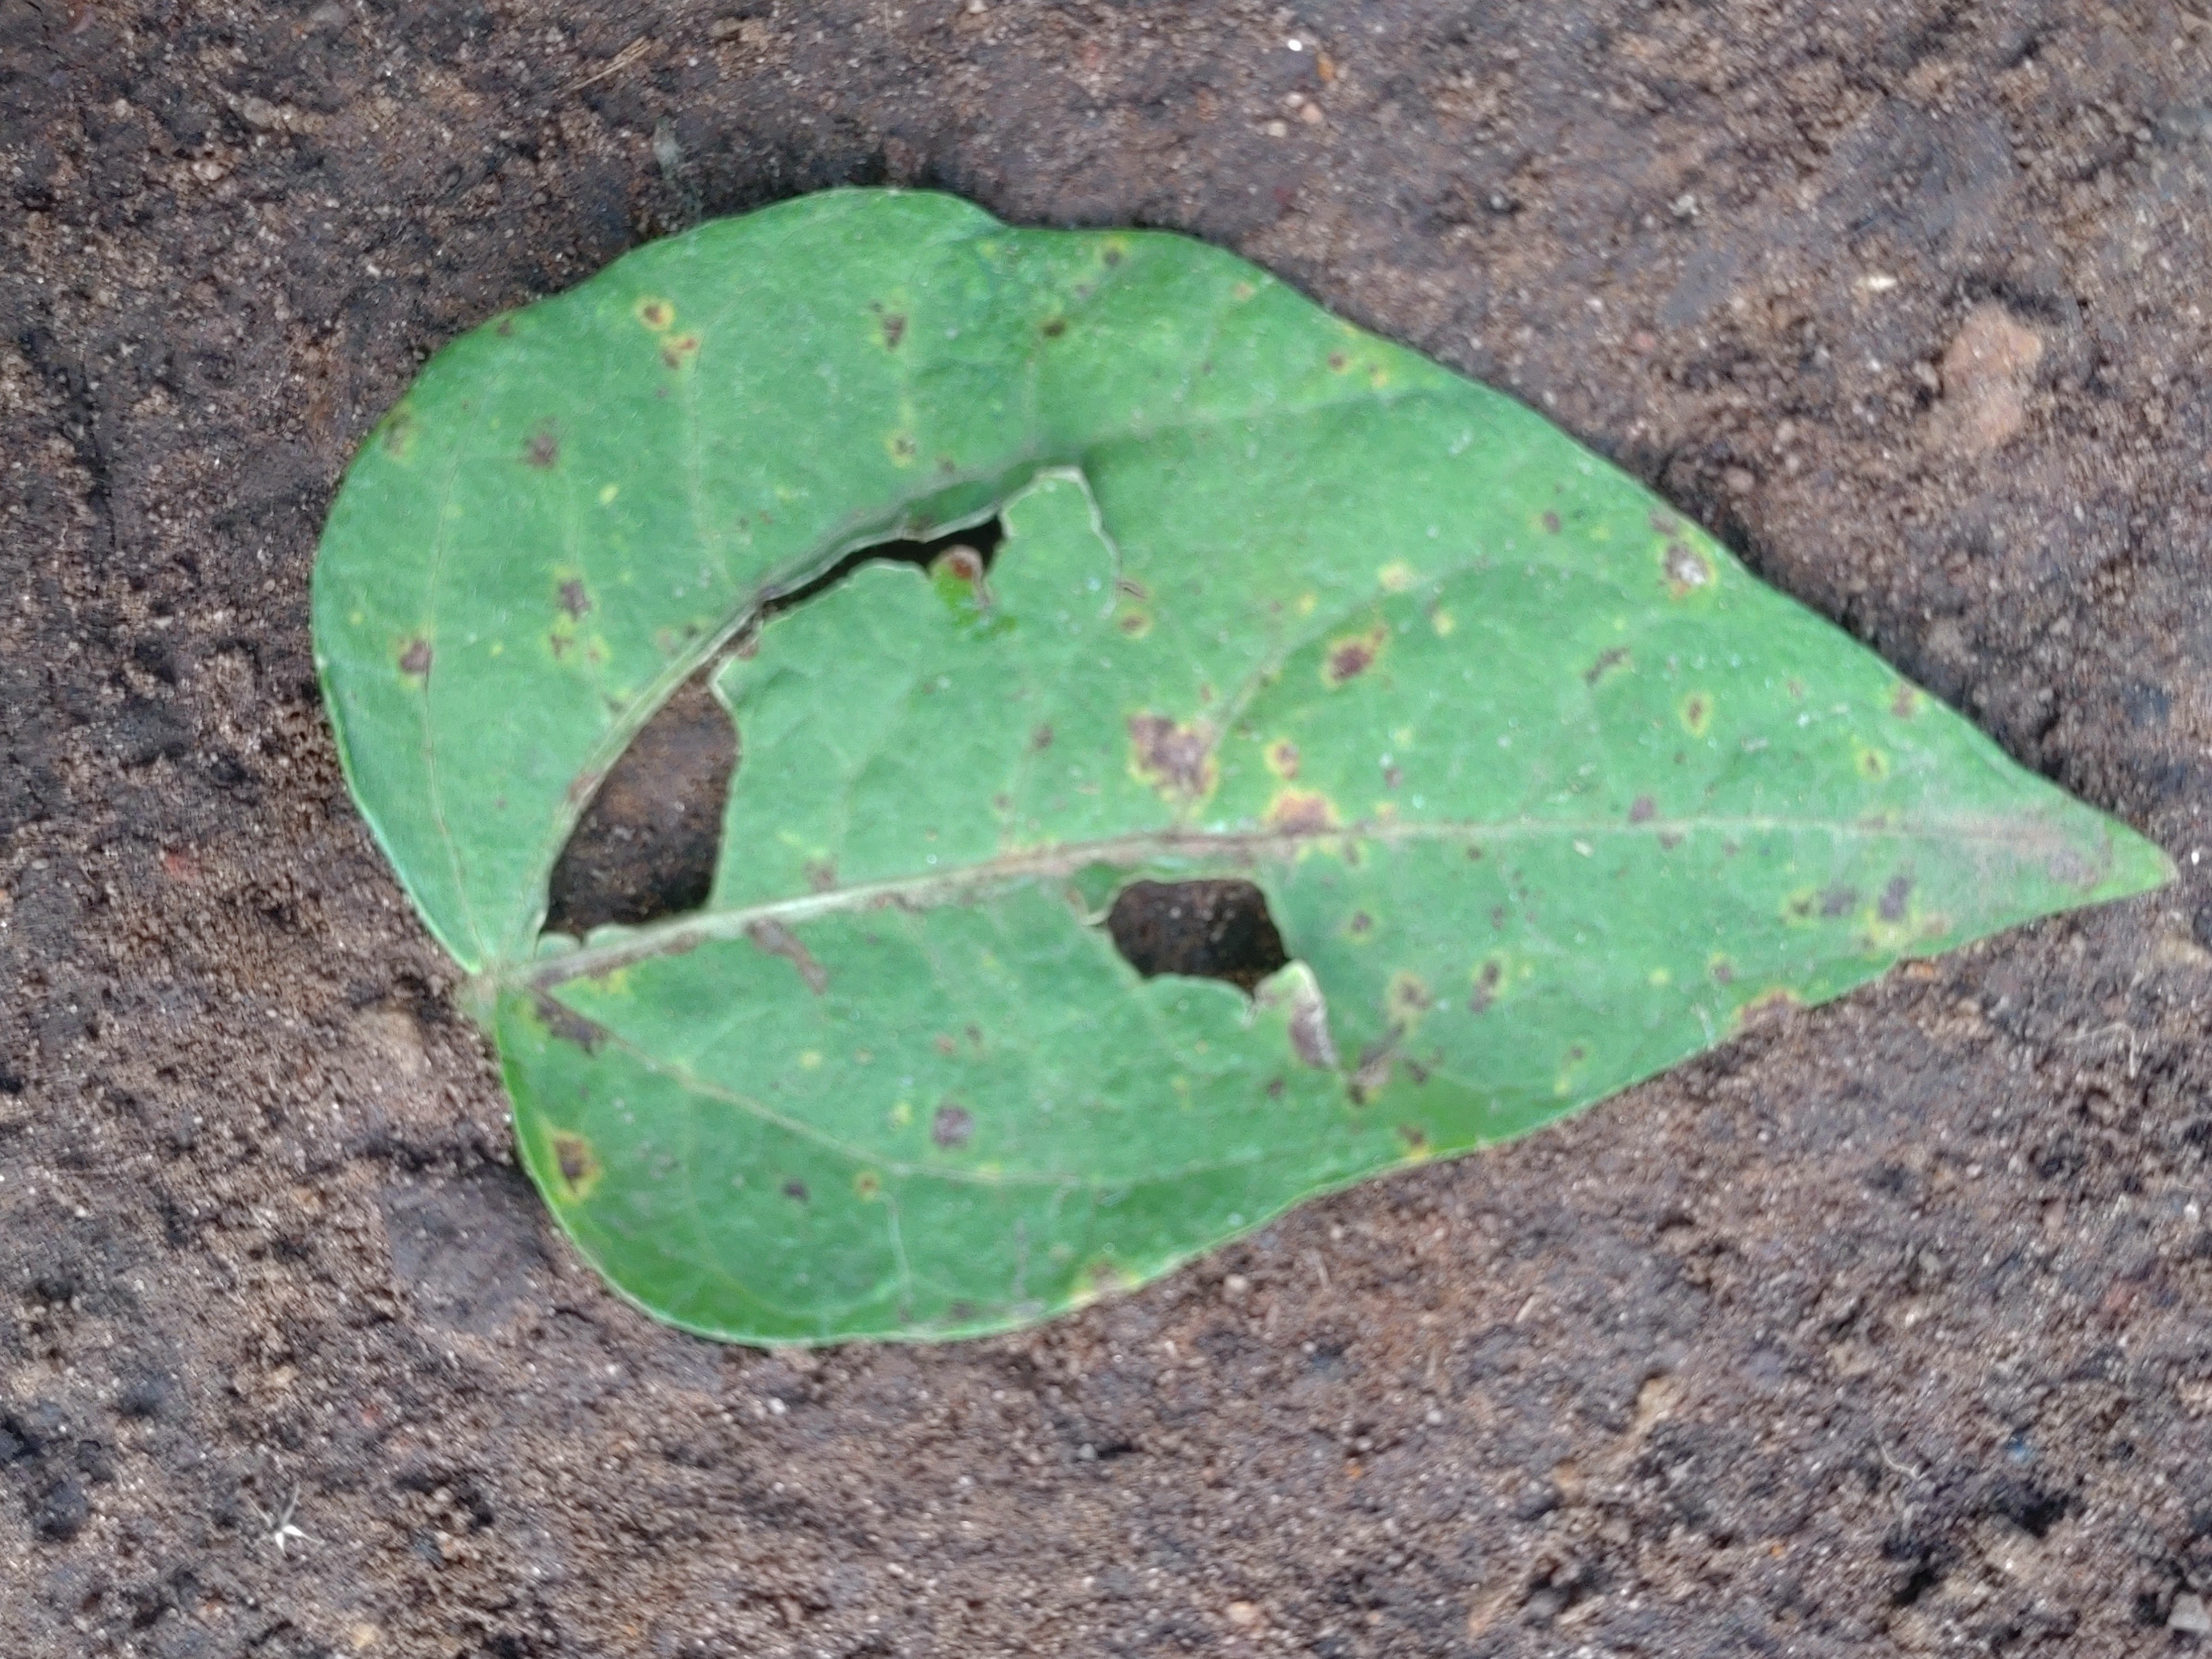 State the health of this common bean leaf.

anthracnose
